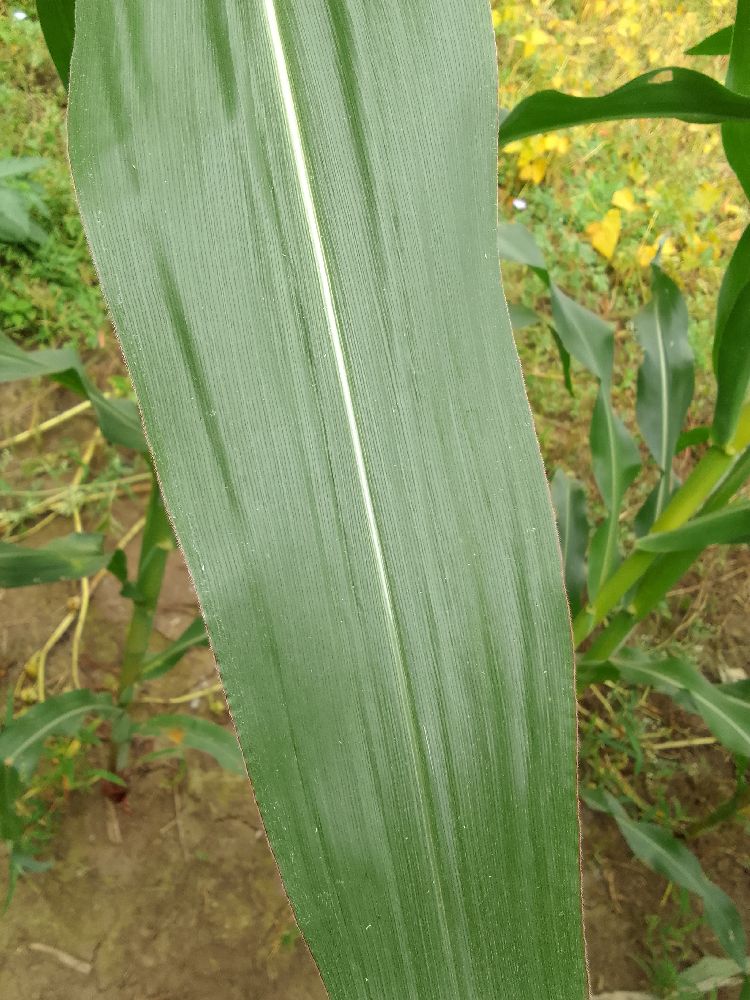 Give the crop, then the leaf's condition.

maize, healthy
